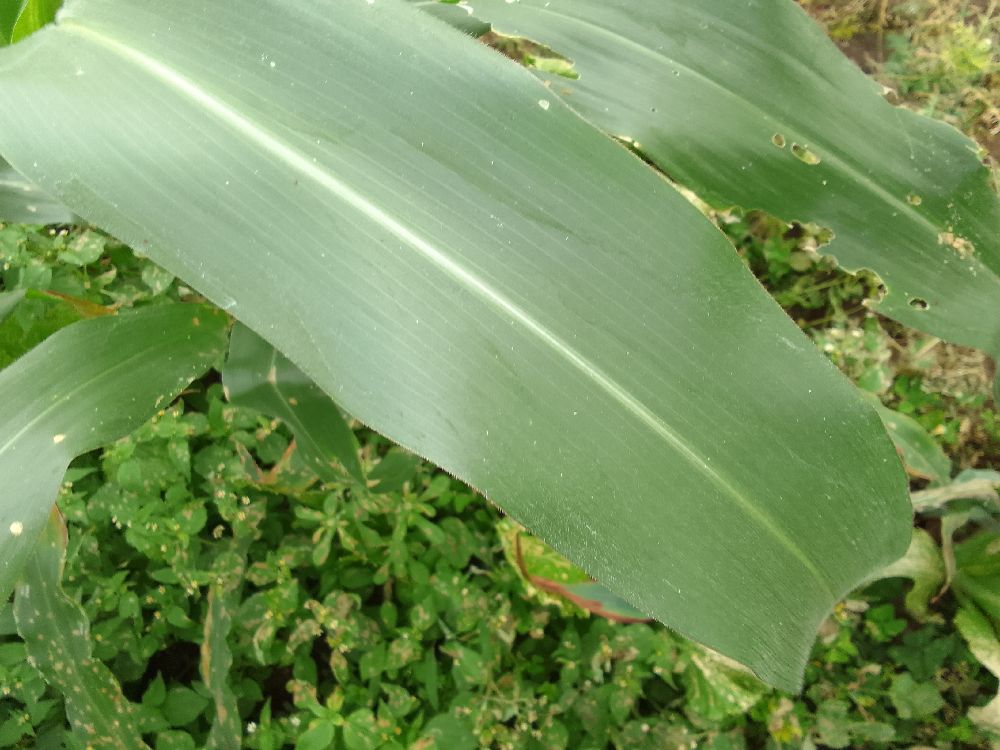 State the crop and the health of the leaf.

maize, healthy
